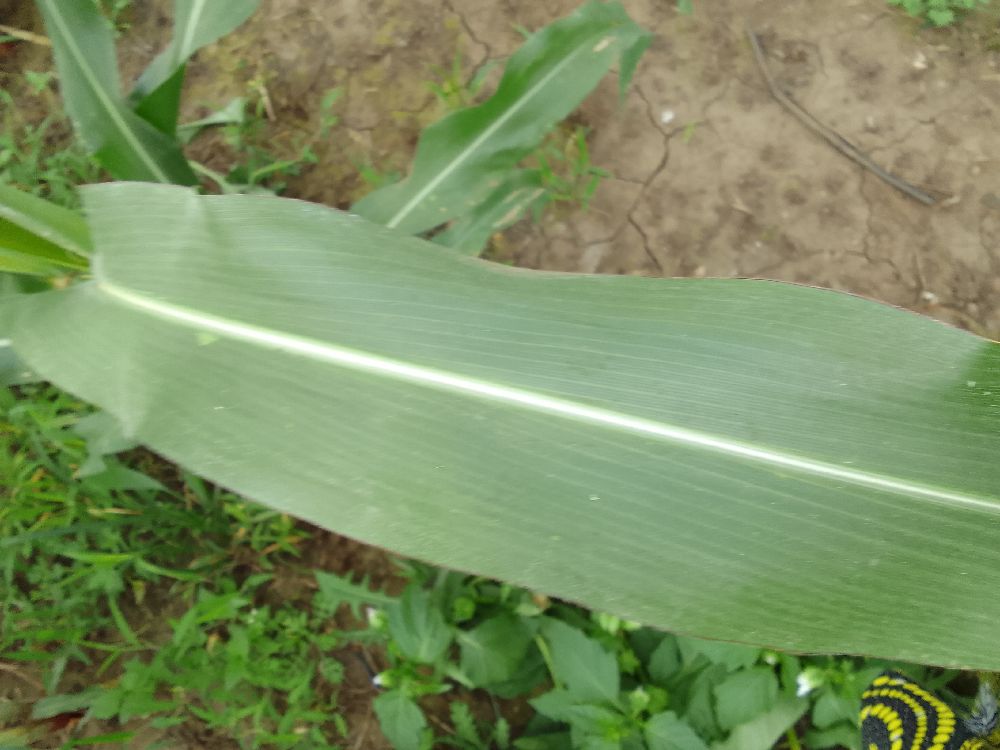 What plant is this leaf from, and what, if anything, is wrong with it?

maize, healthy
